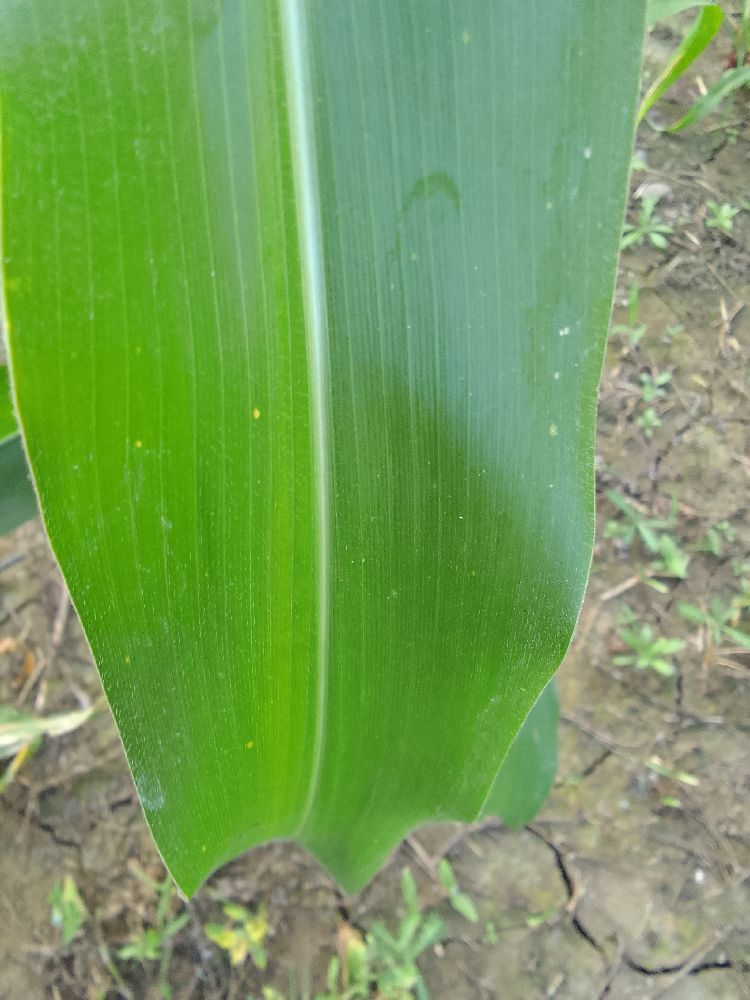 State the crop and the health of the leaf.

maize, healthy
